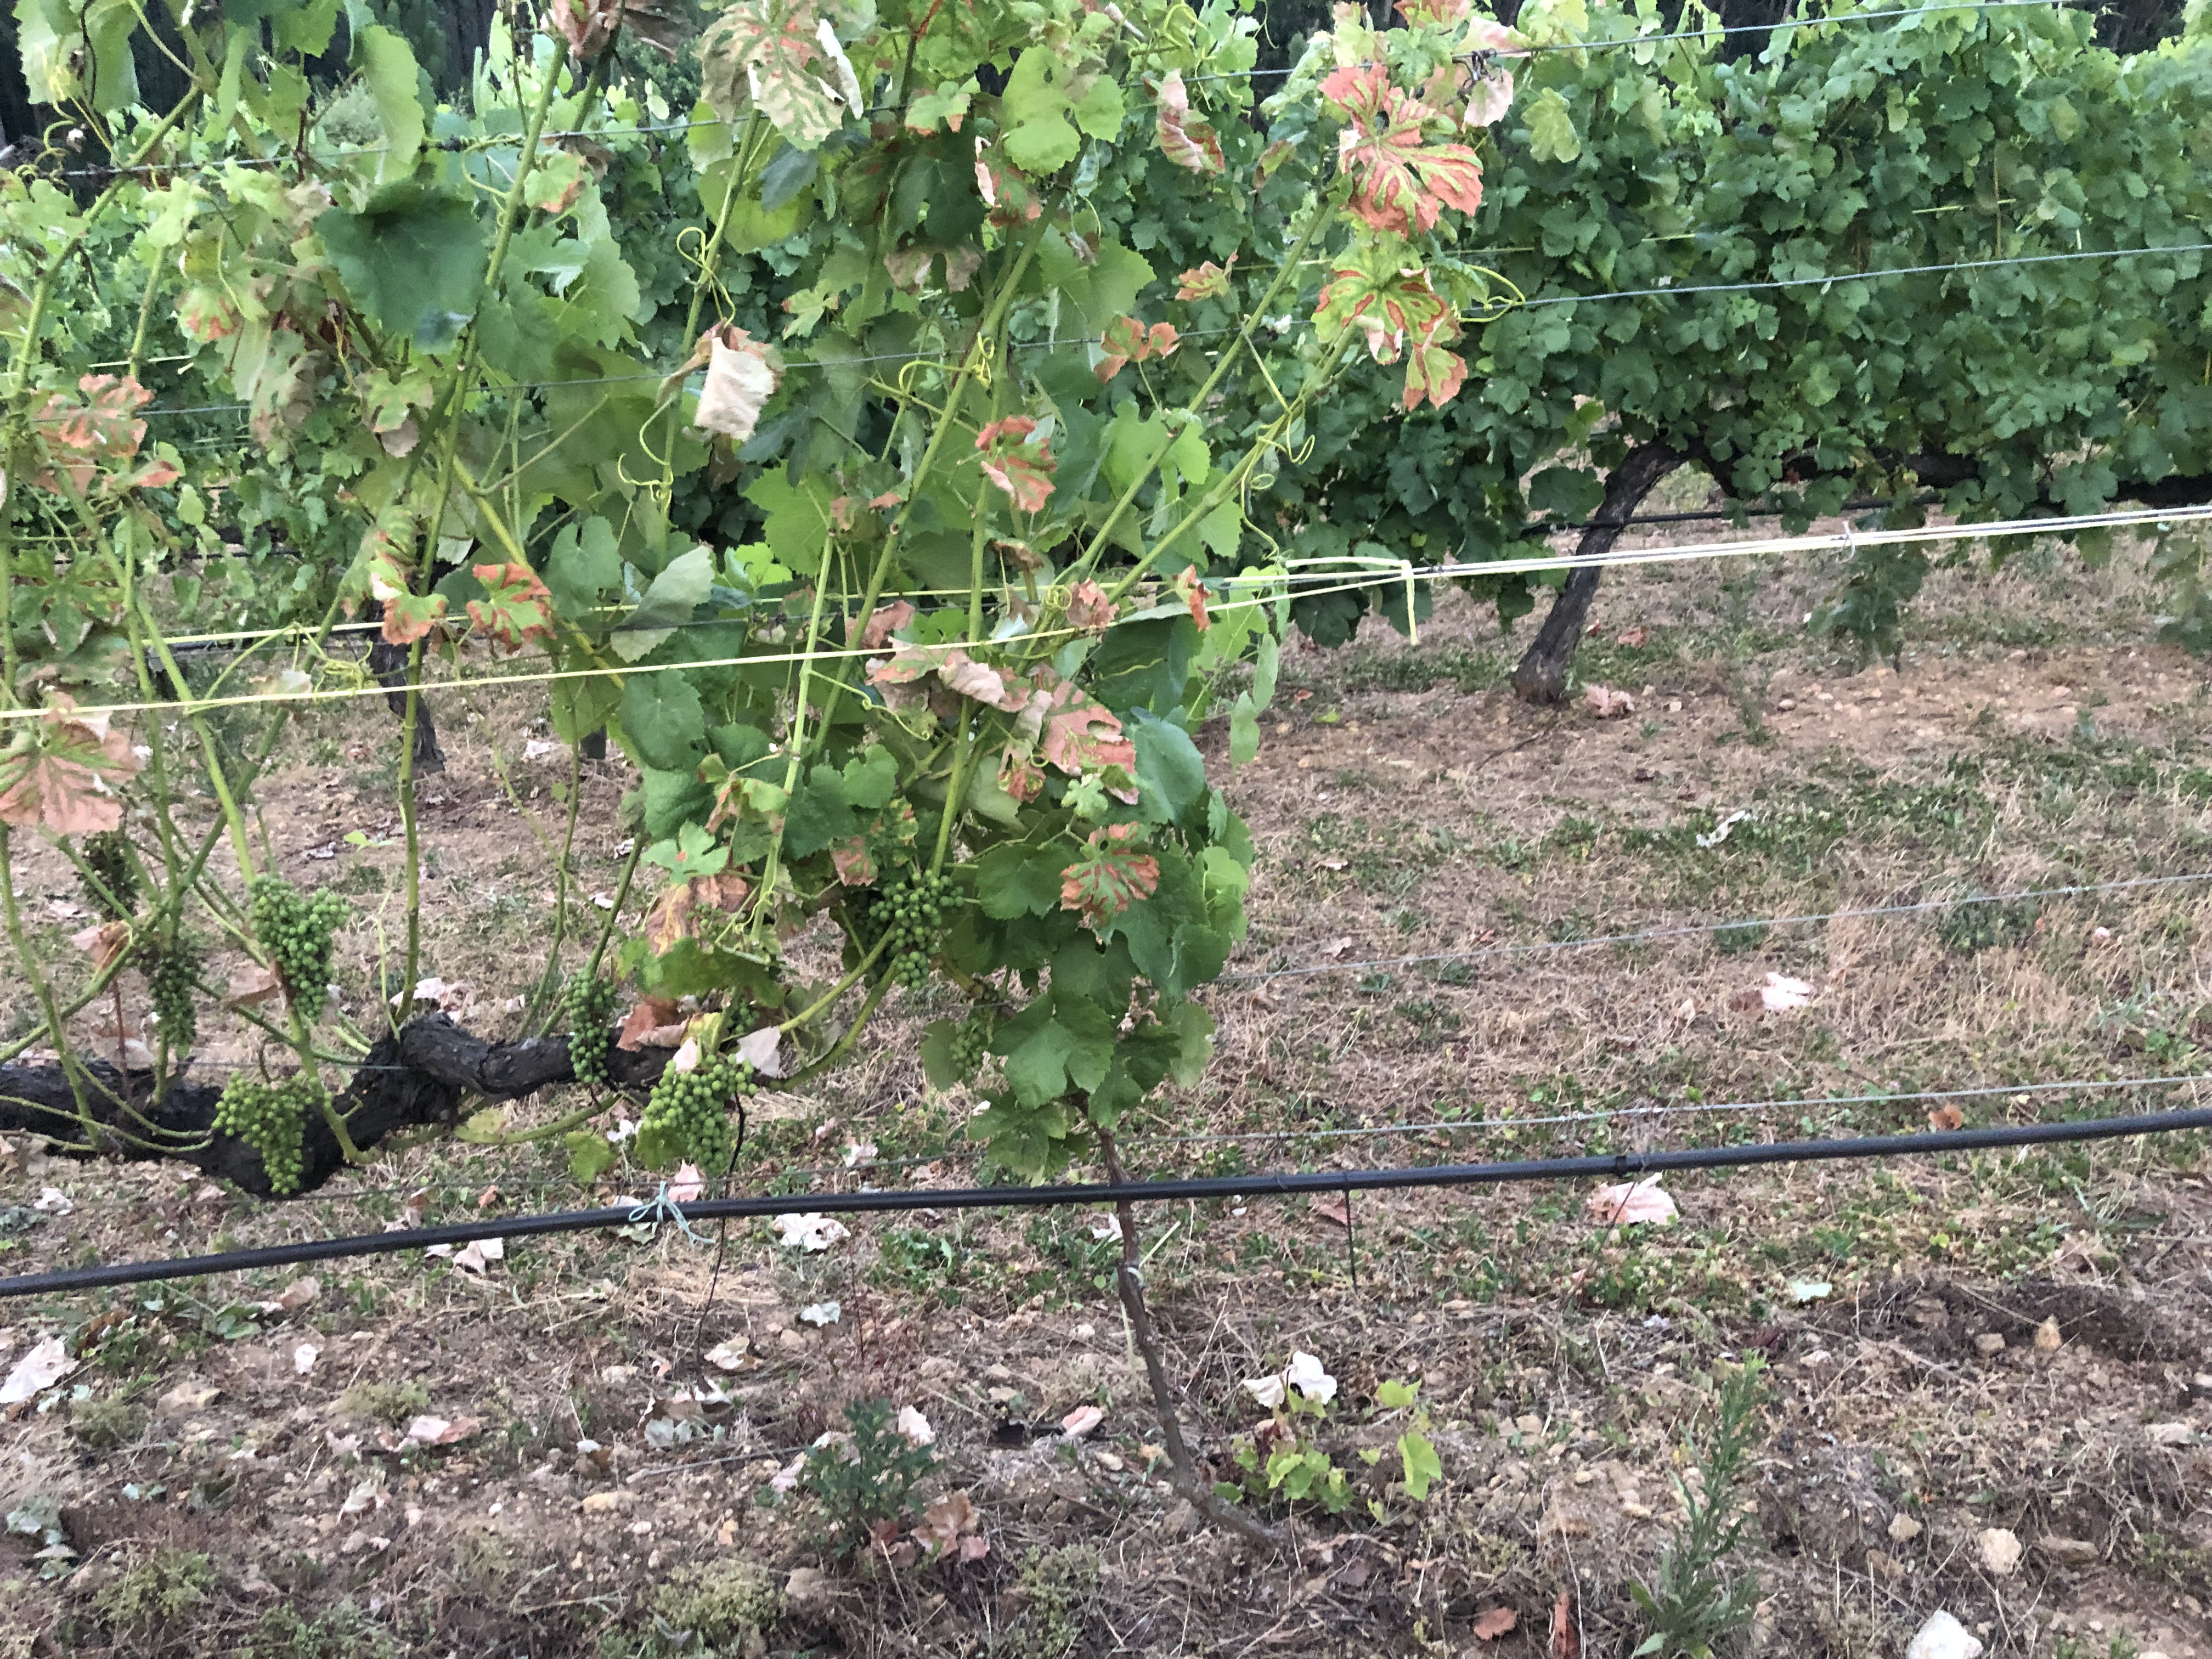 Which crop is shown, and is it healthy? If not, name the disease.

grapevine, not affected by esca disease
